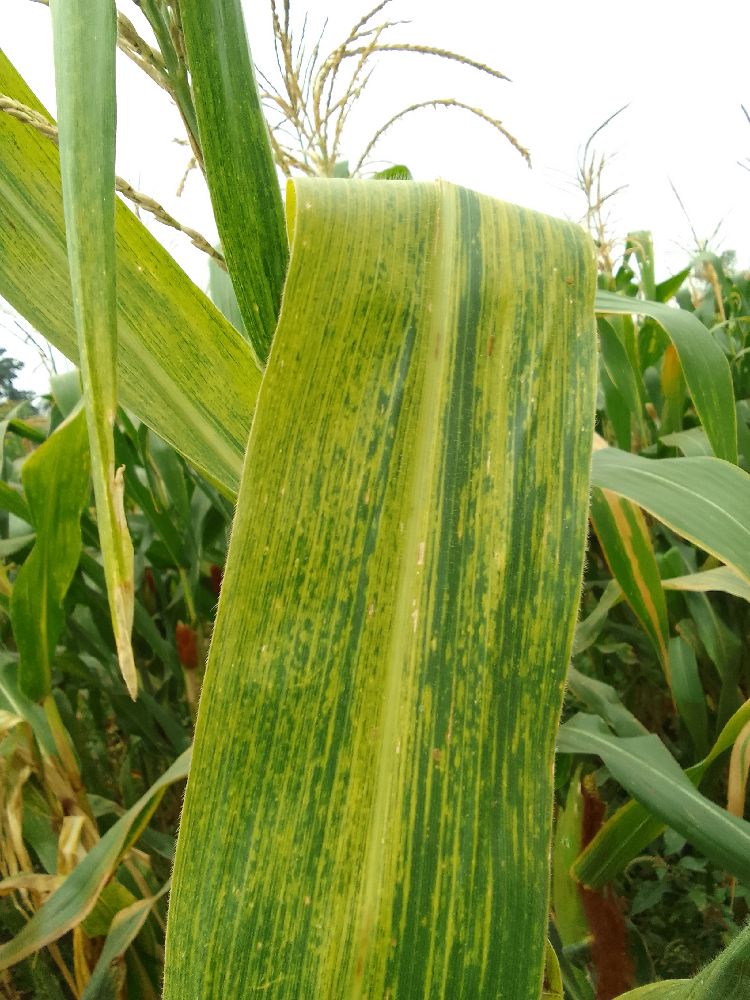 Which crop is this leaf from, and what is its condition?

maize, maize lethal necrosis
